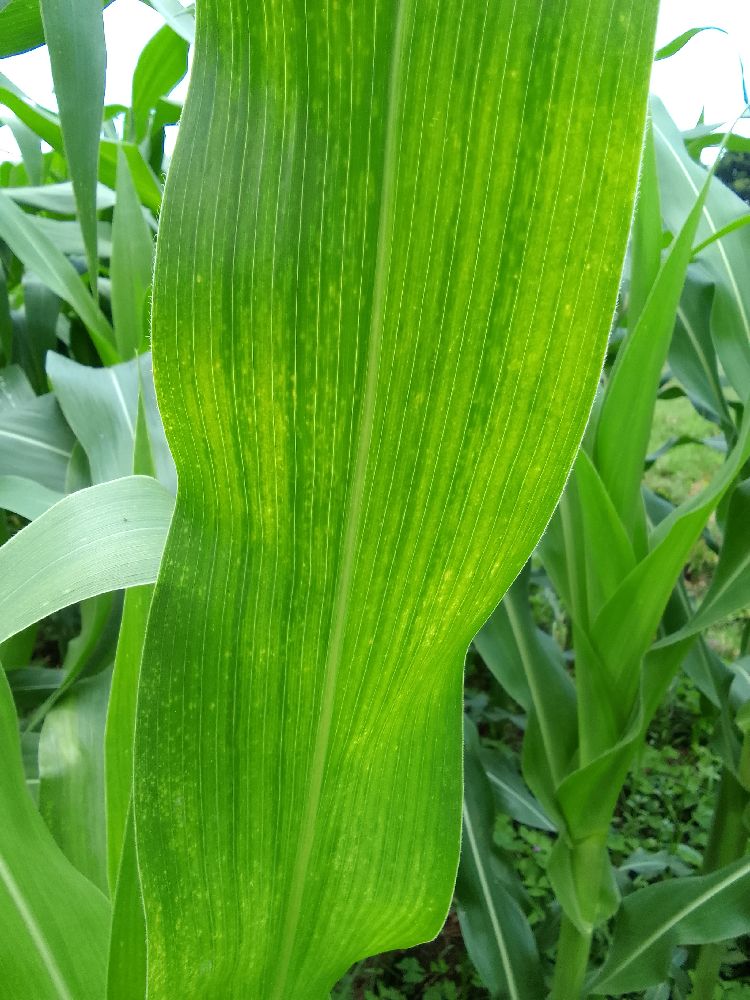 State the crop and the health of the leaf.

maize, maize lethal necrosis
